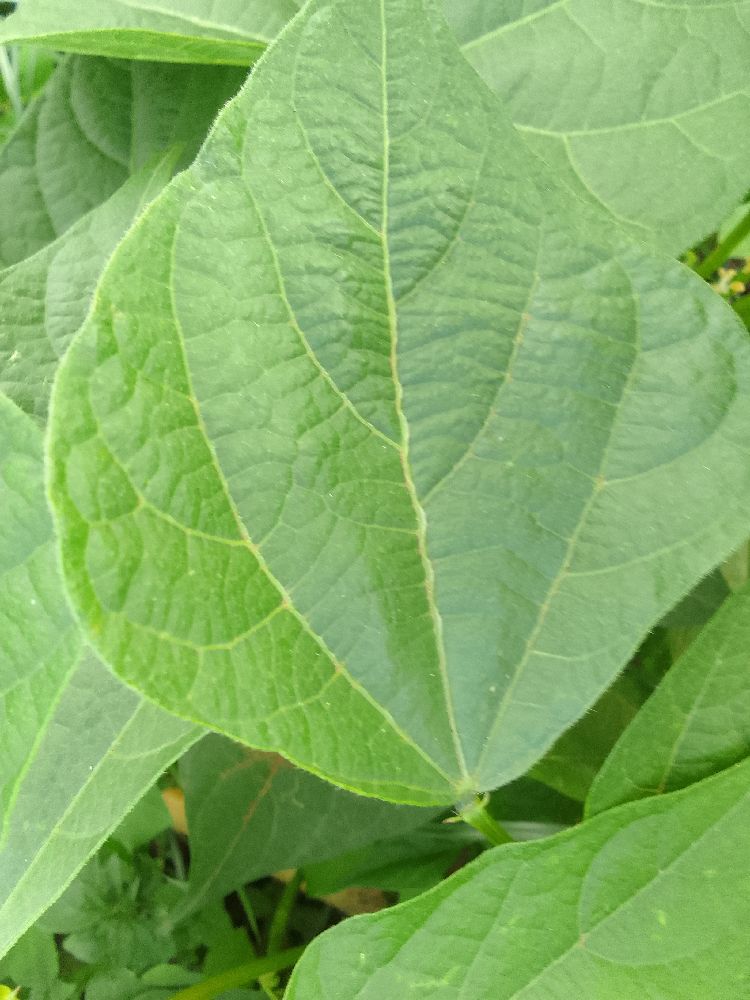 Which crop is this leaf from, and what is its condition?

common bean, healthy
